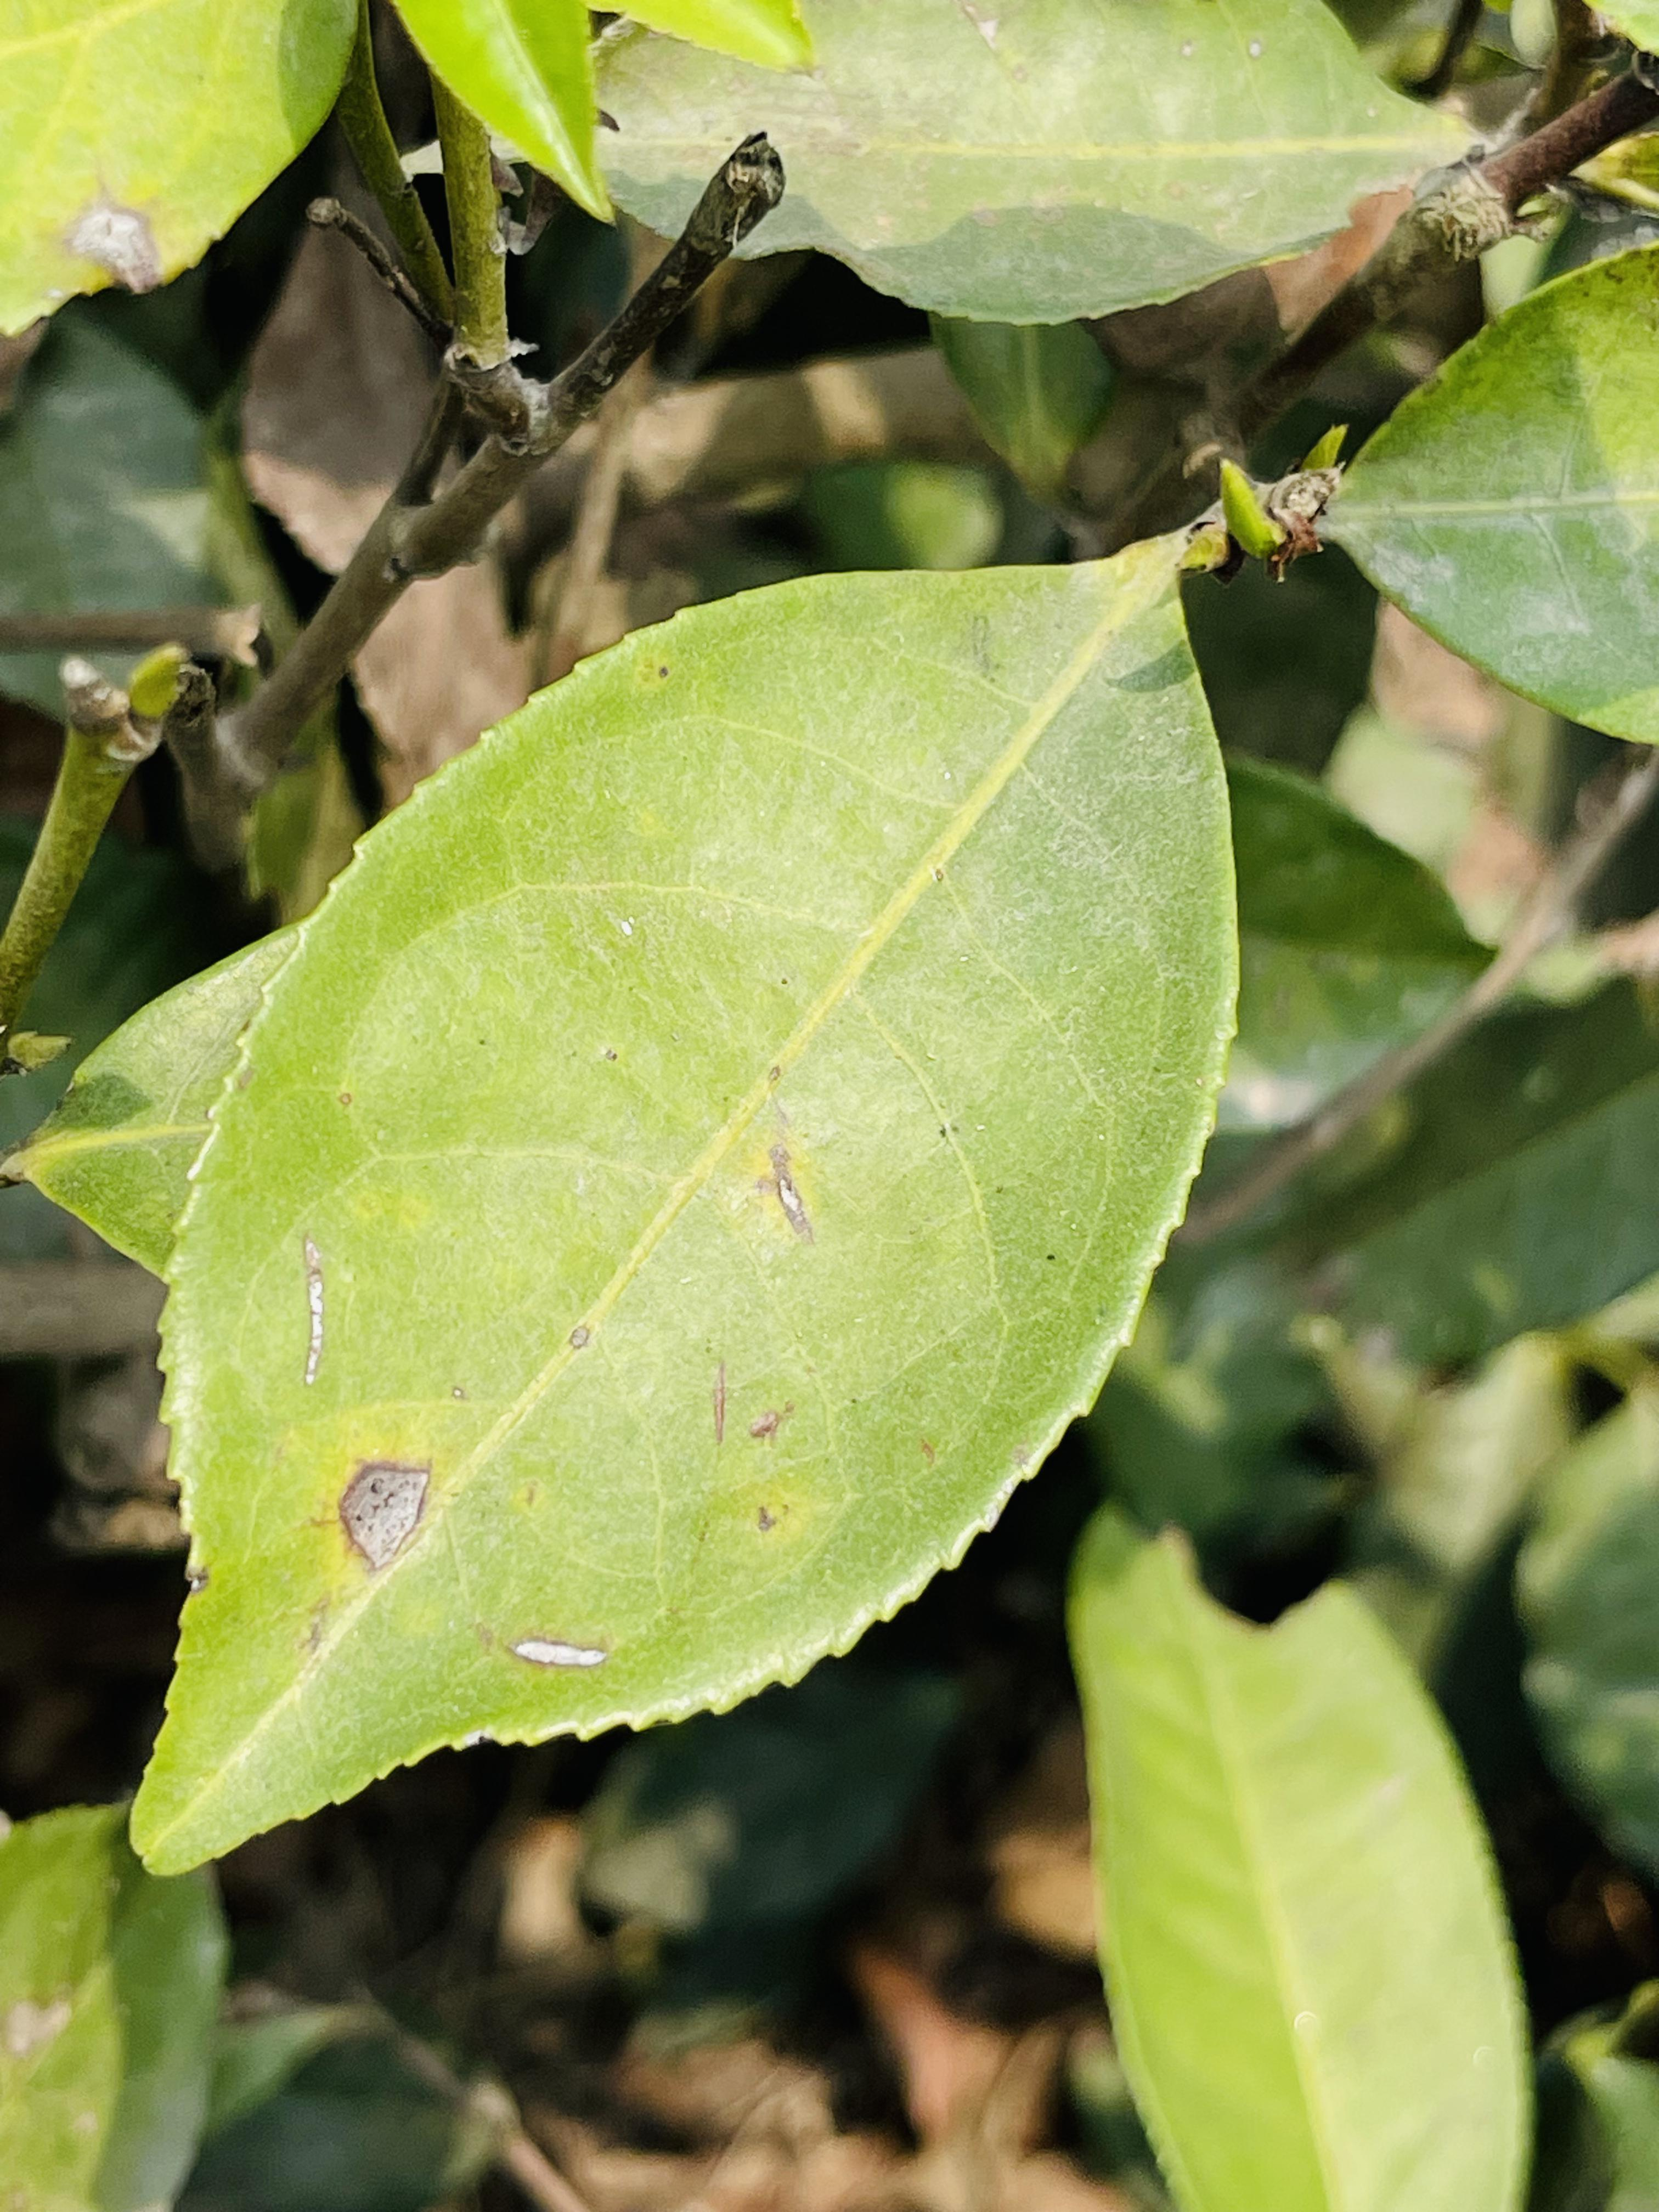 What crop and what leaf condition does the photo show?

tea, red rust
